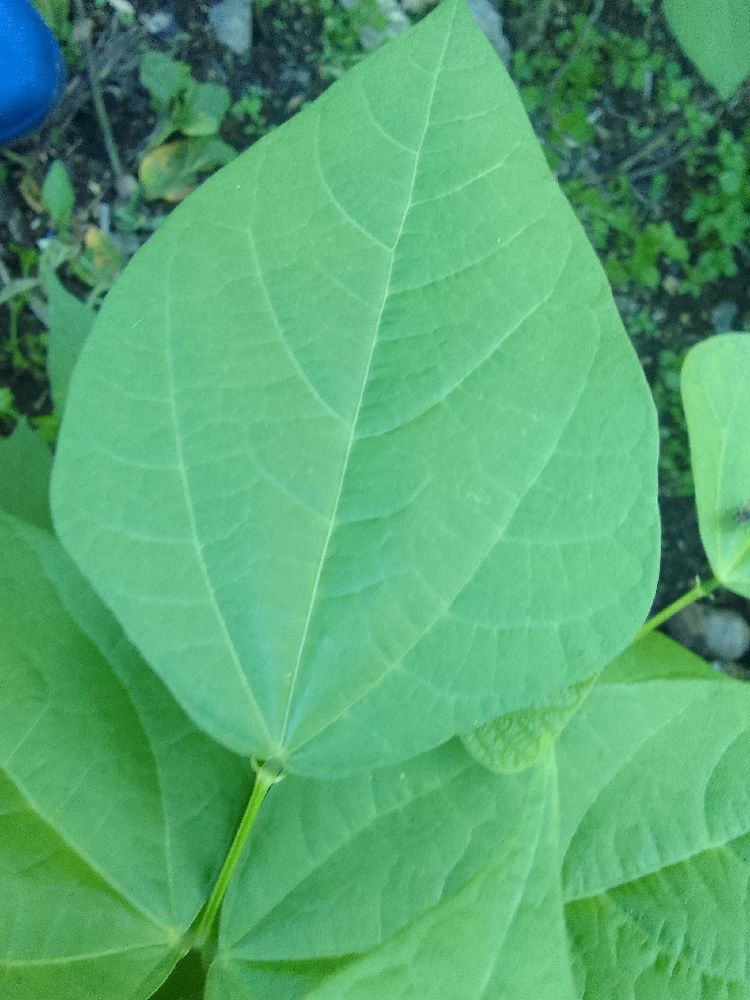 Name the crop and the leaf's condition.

common bean, healthy
